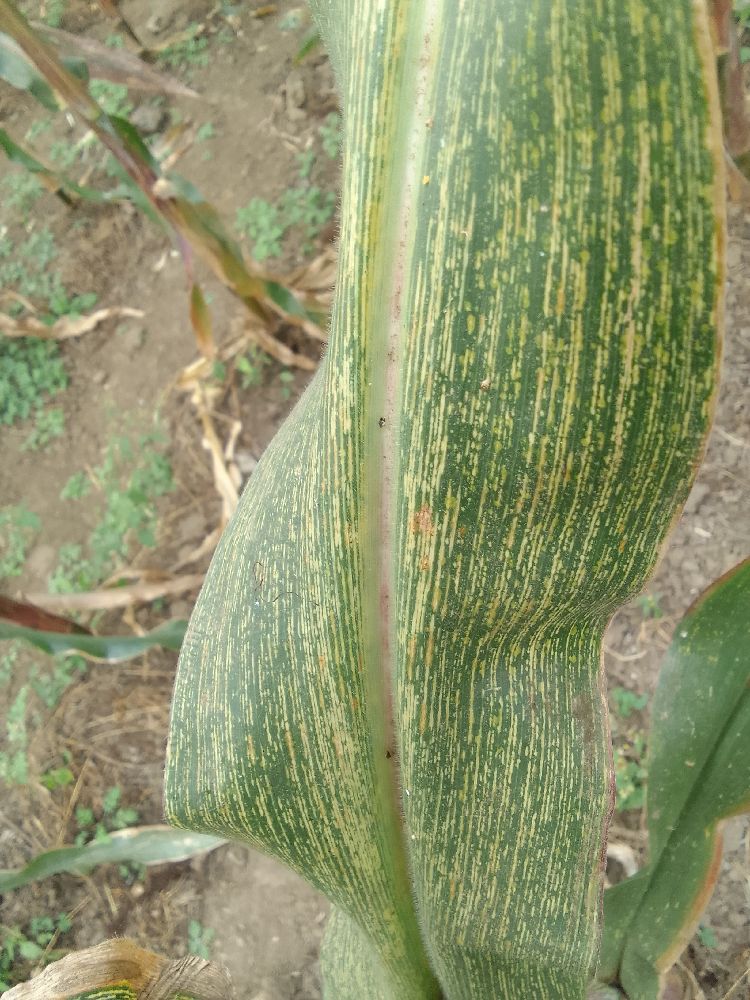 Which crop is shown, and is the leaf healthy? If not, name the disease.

maize, maize streak virus
